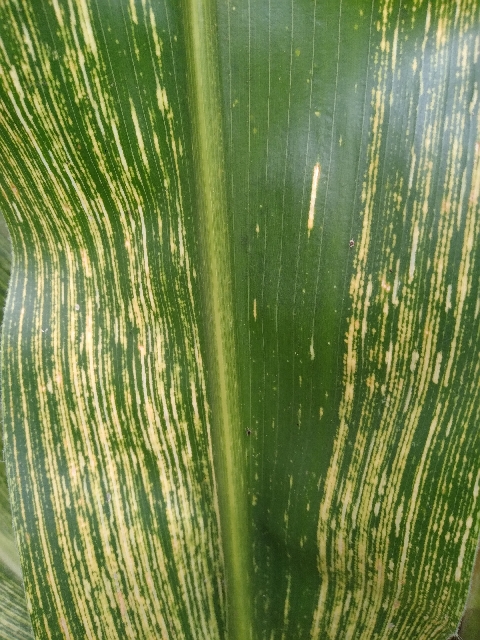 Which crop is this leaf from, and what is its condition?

maize, maize streak virus
